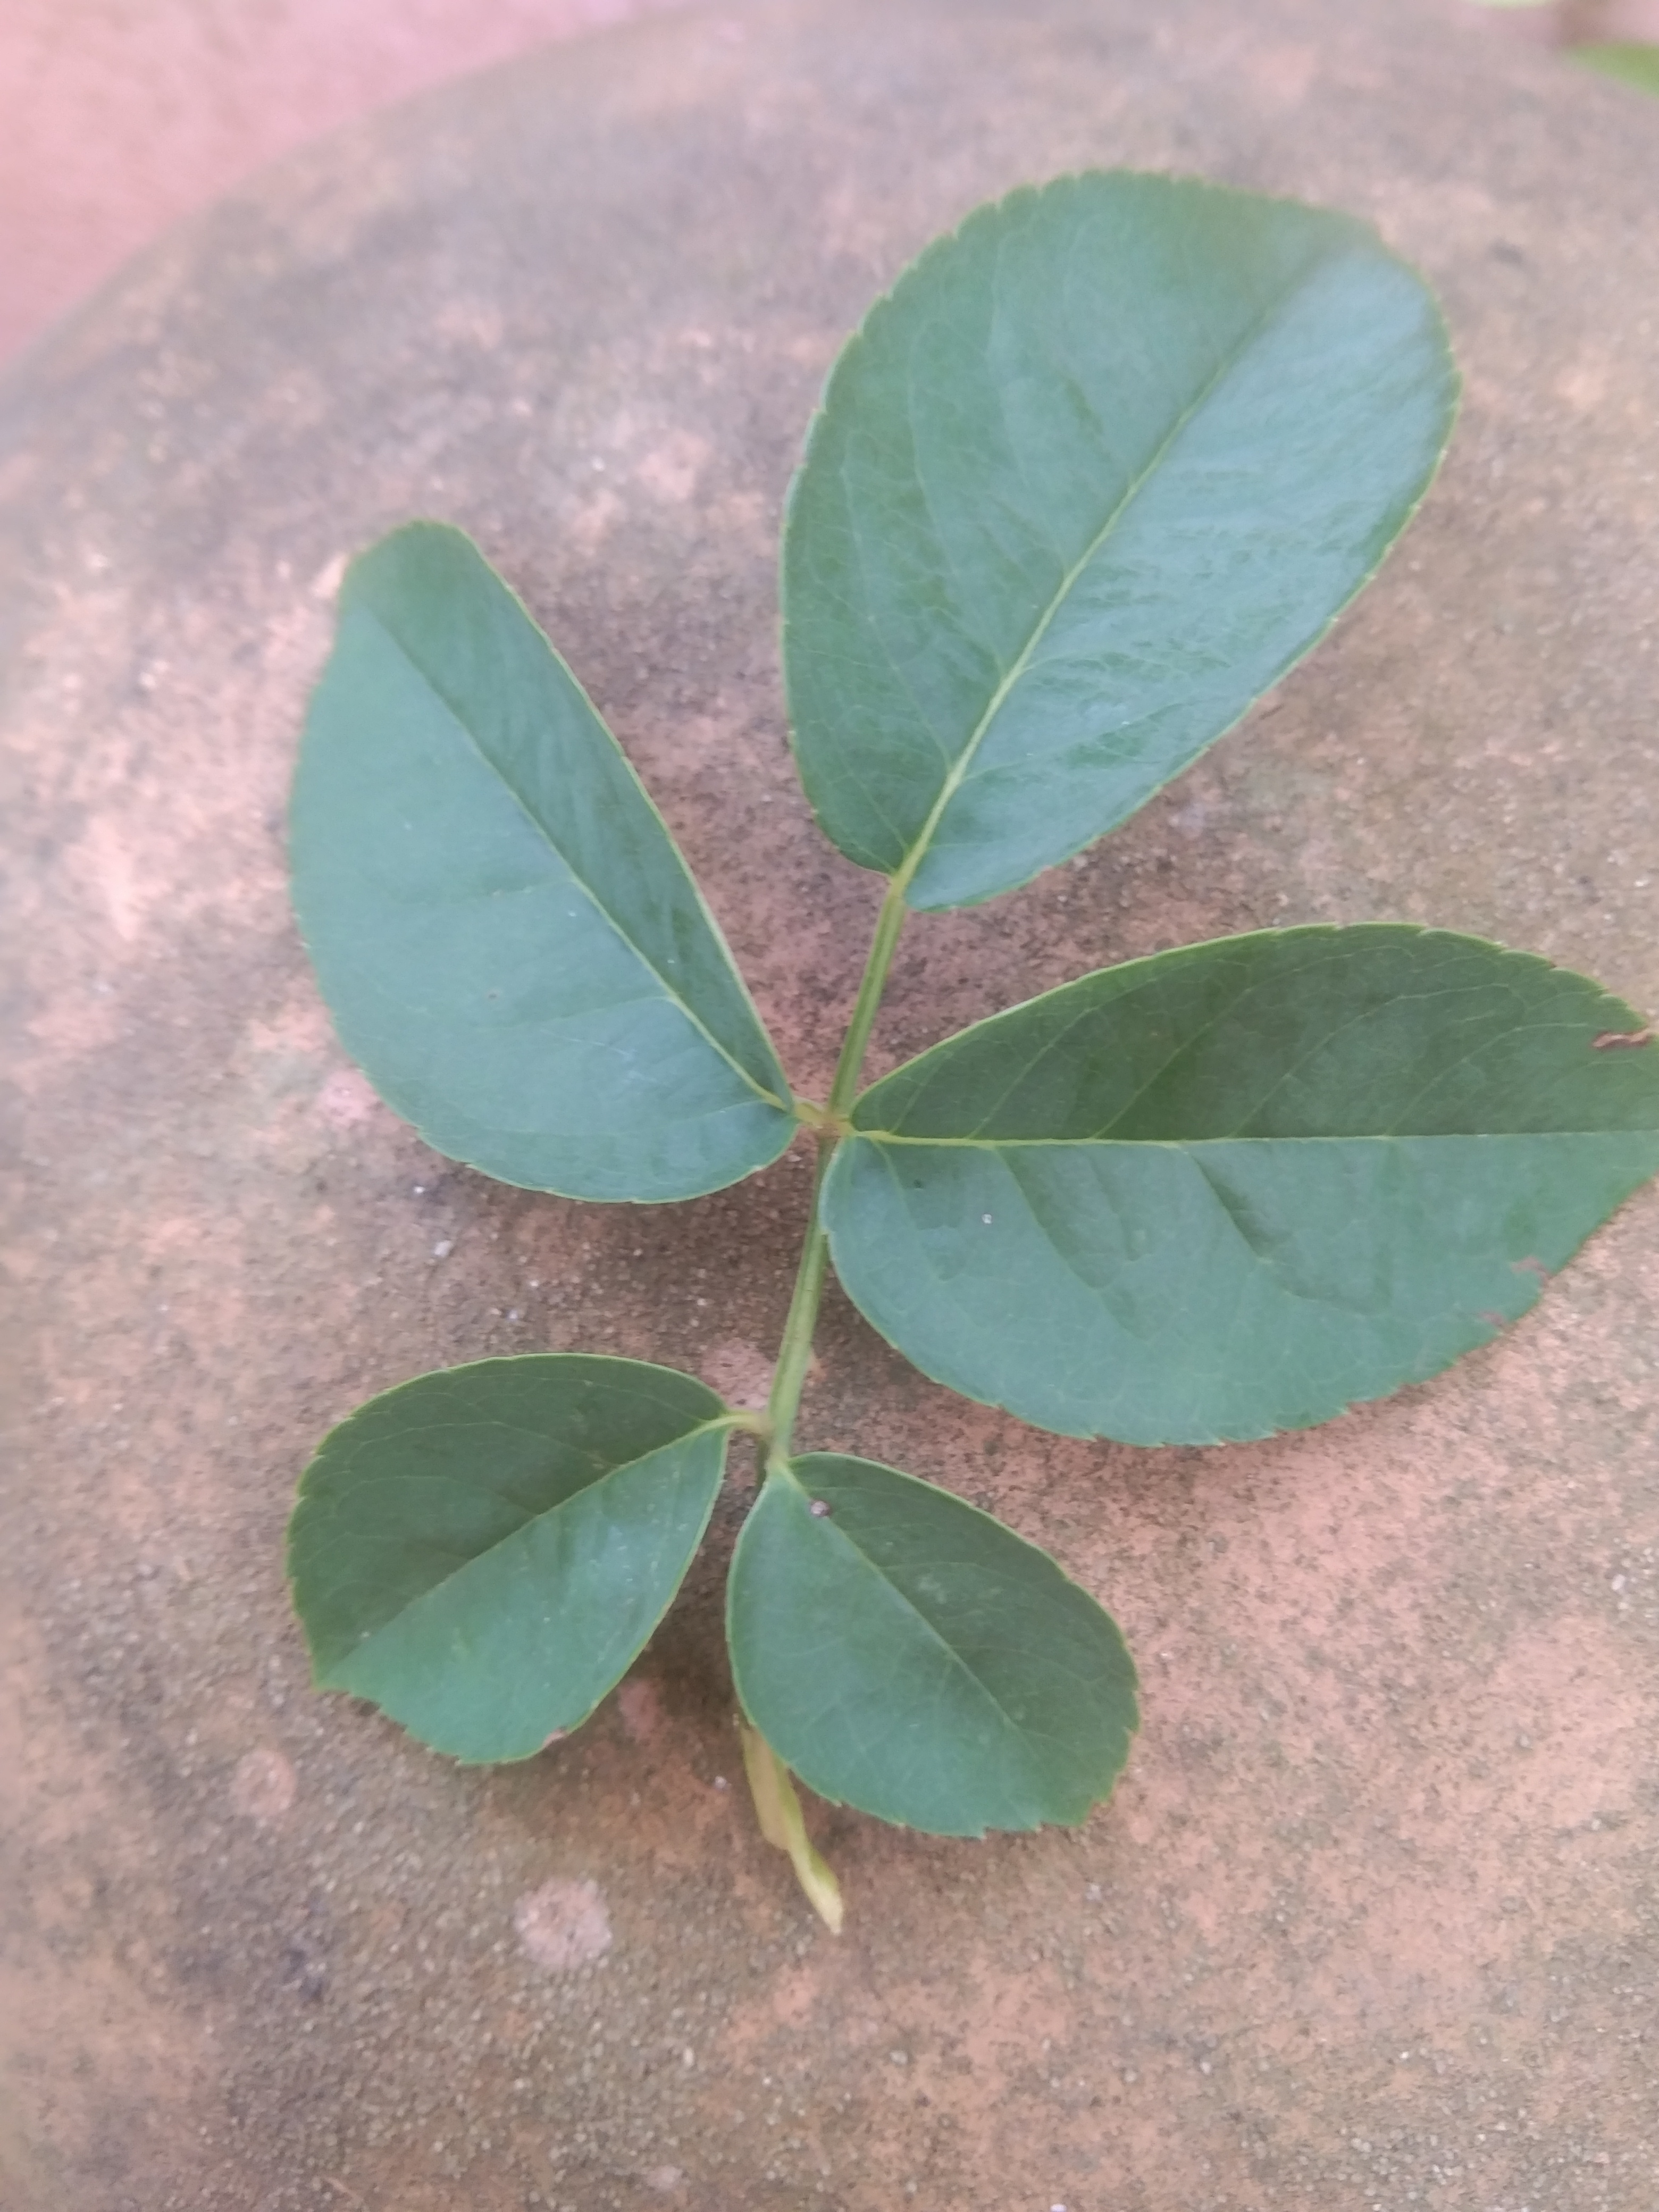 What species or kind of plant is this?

rose
